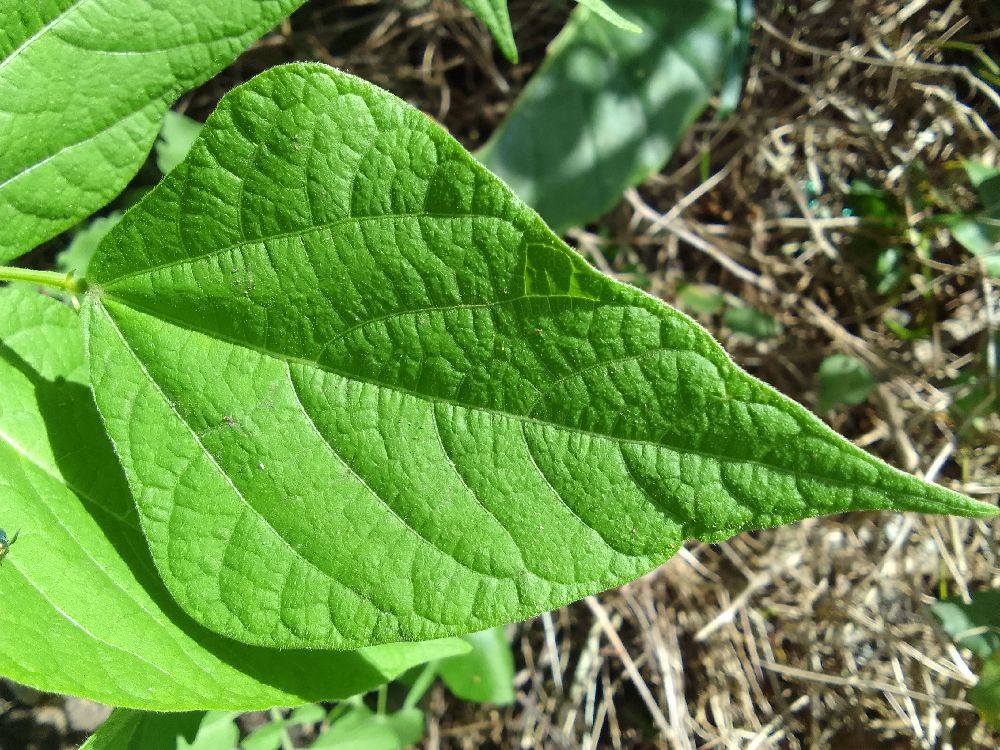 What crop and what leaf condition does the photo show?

common bean, healthy
